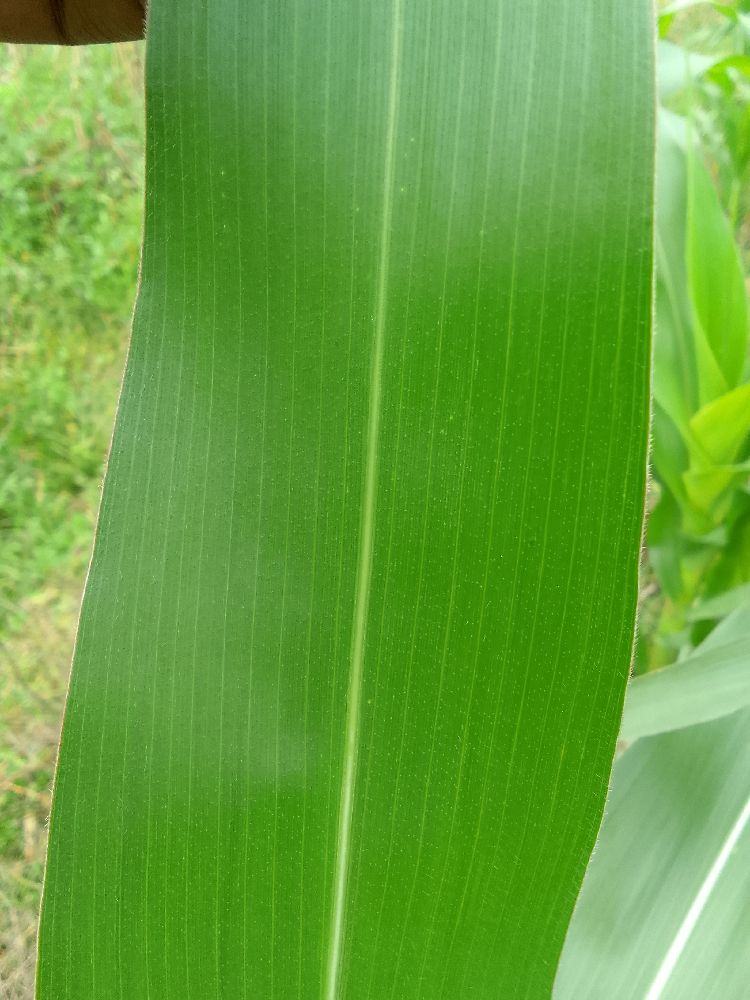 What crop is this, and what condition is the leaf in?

maize, healthy
